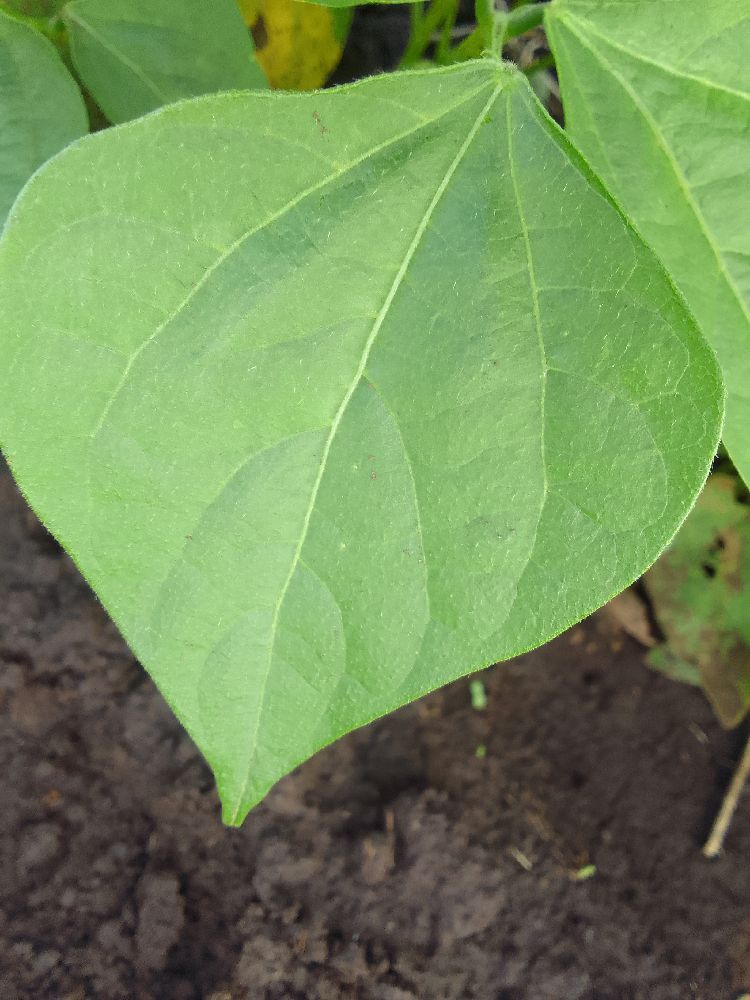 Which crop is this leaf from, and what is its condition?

common bean, healthy
